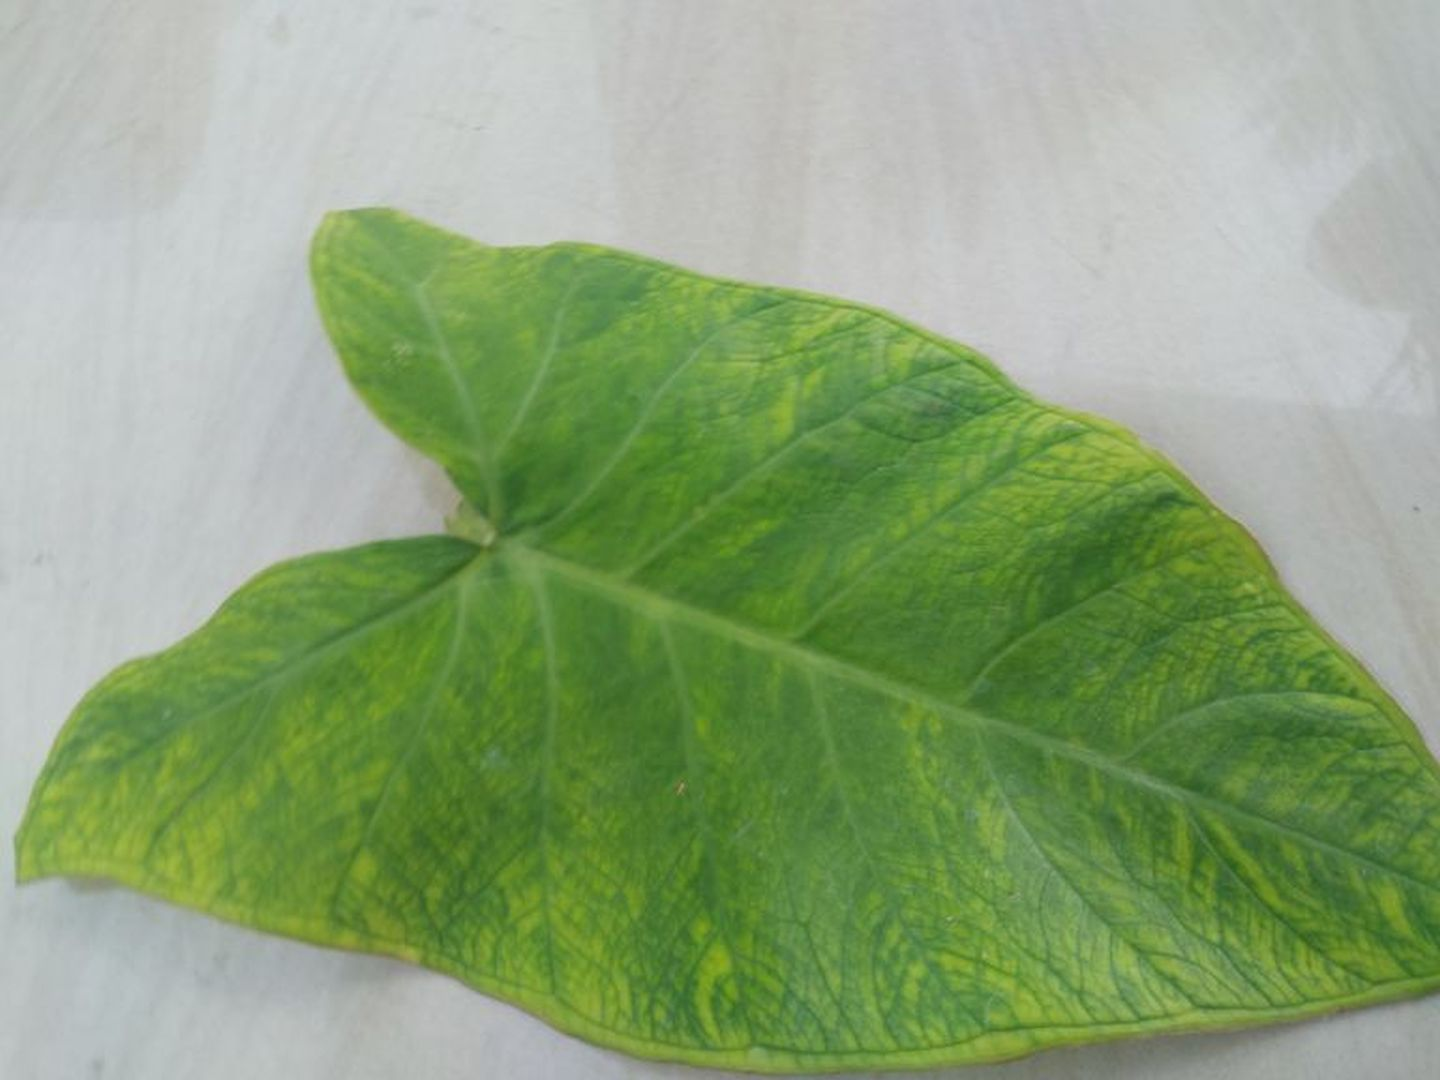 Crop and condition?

taro, mosaic
